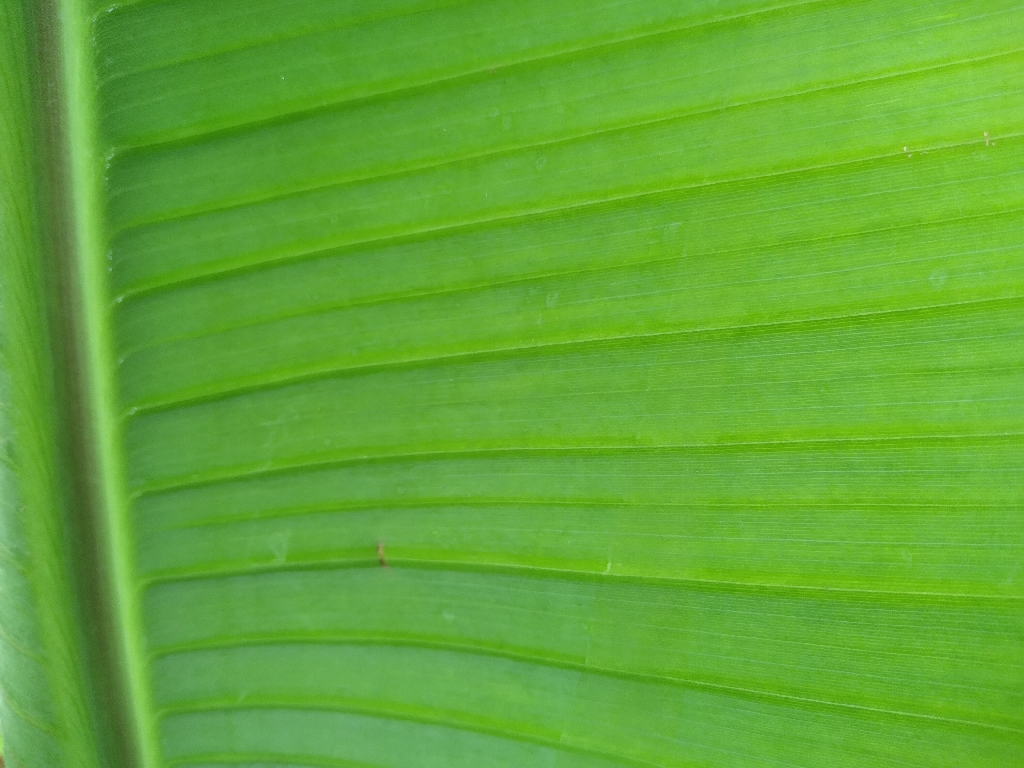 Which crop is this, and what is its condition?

banana, healthy
